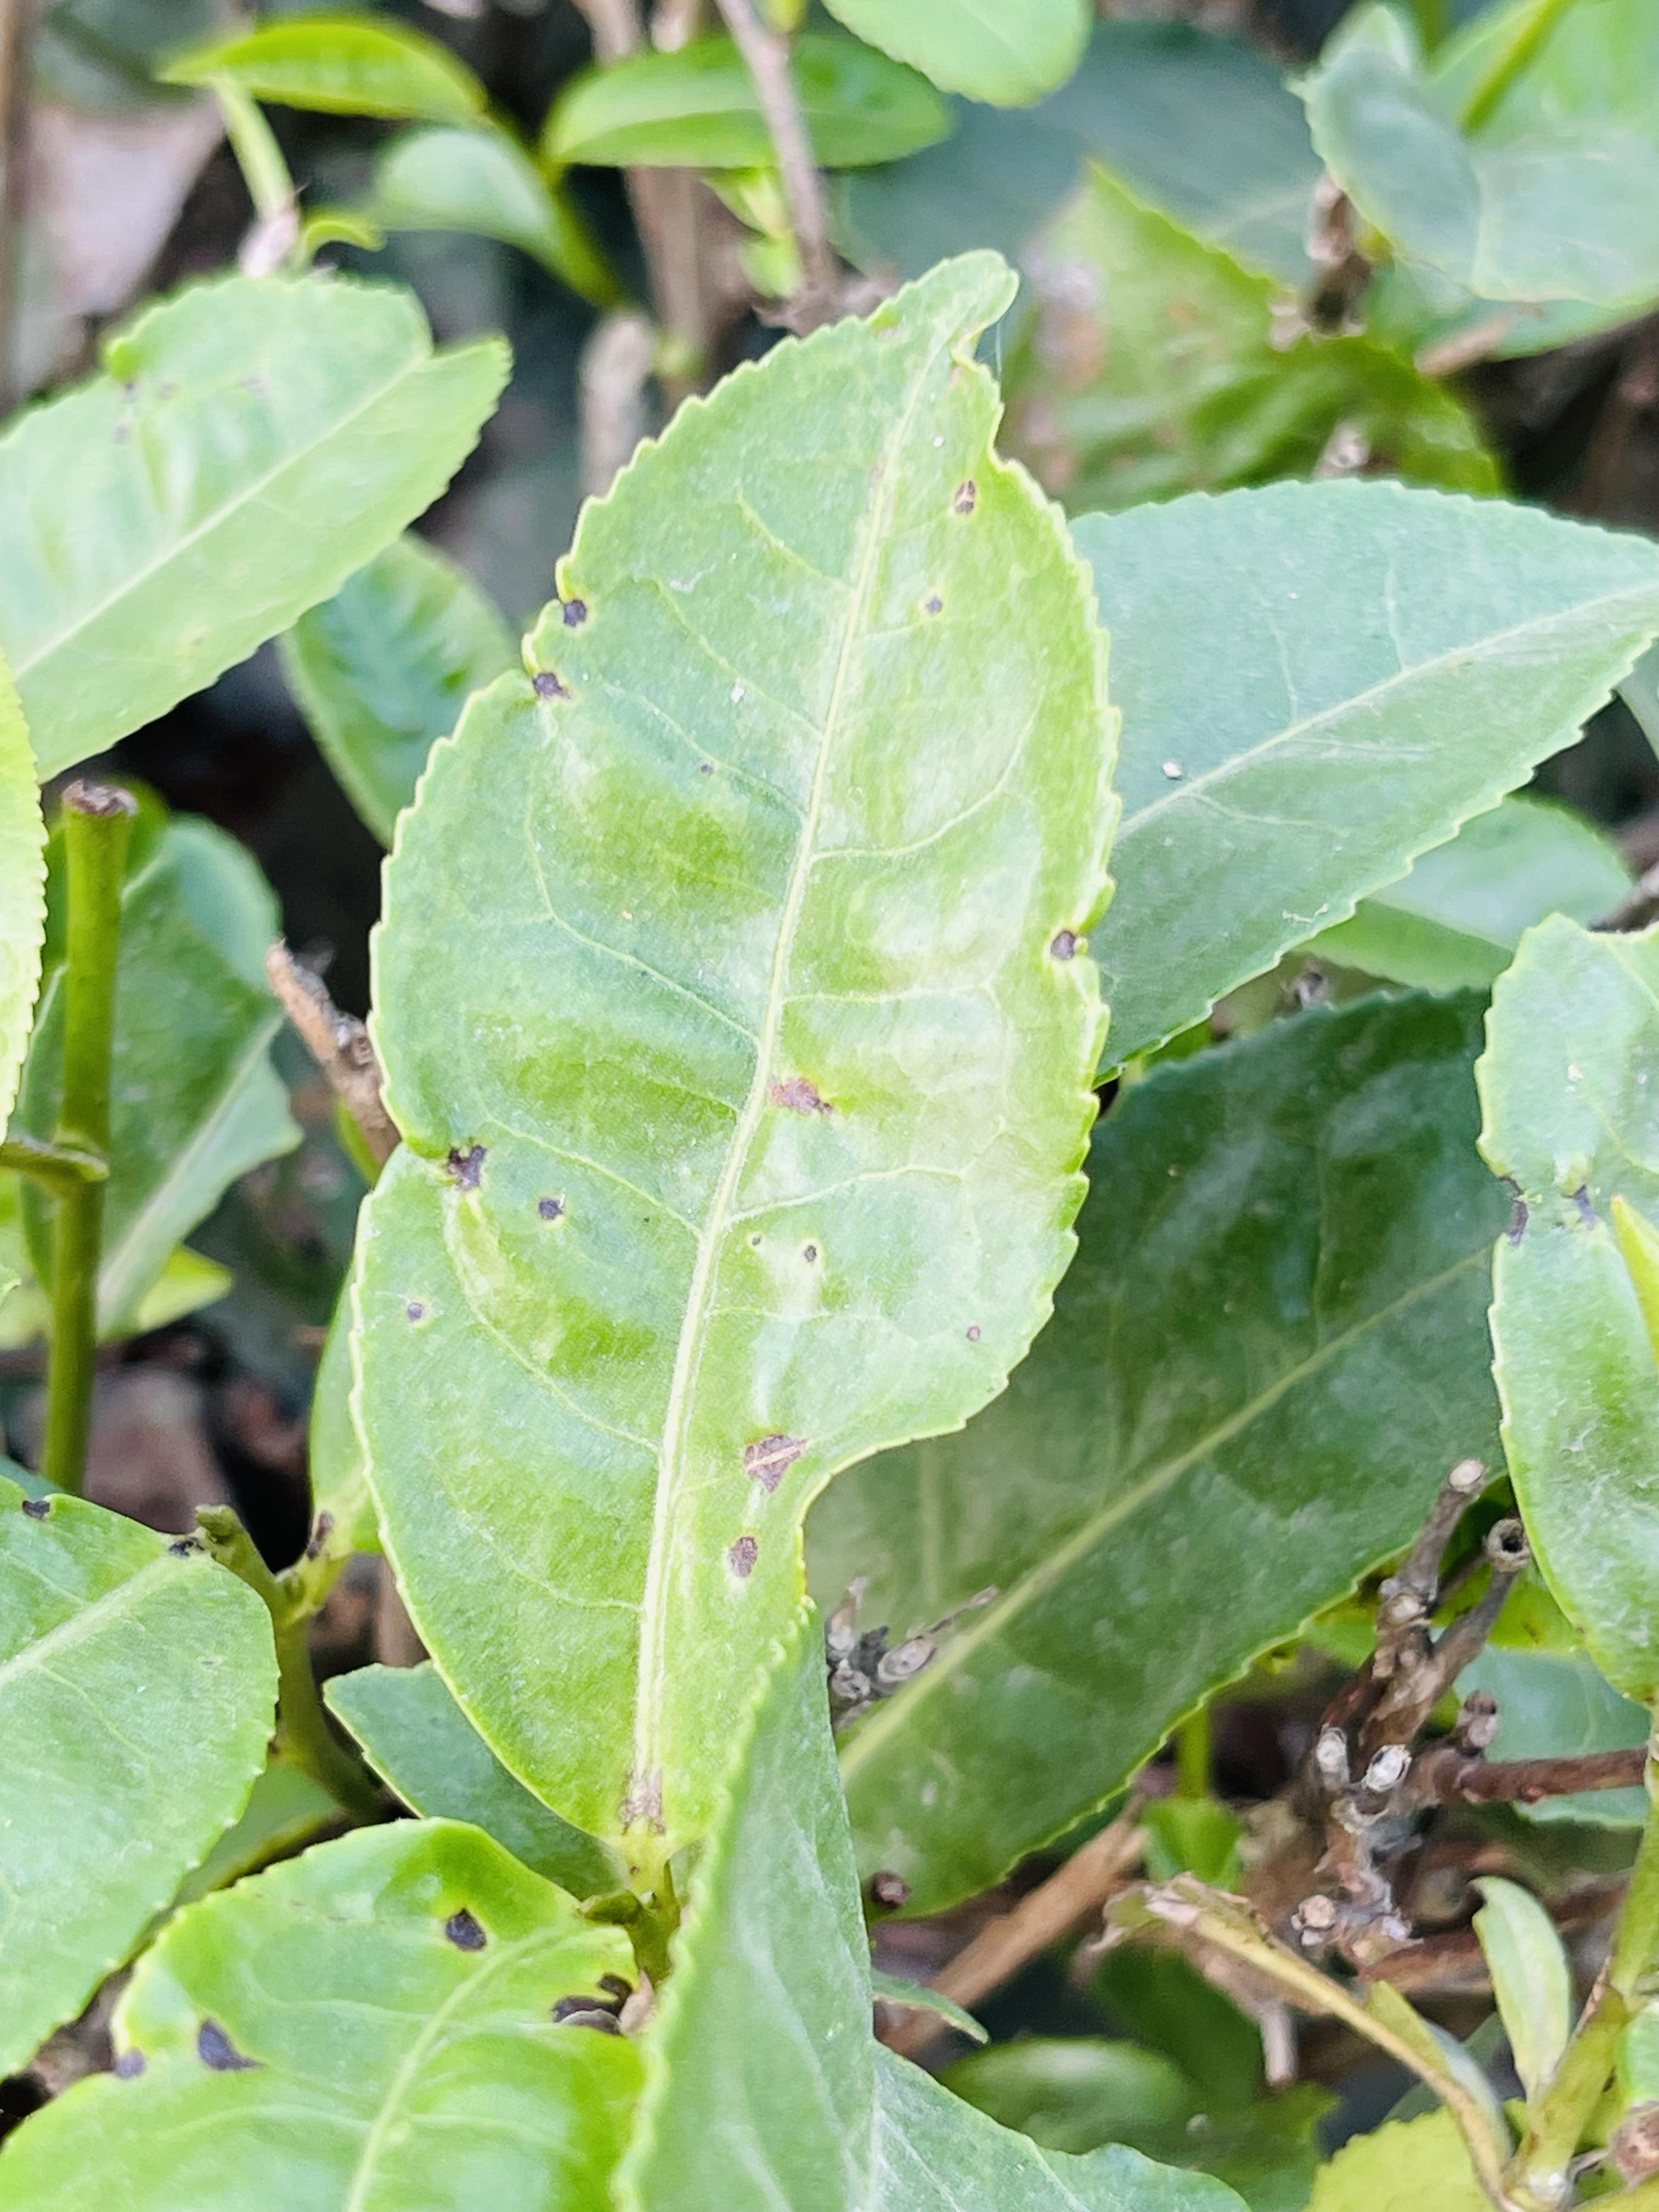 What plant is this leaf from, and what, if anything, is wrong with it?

tea, helopeltis
